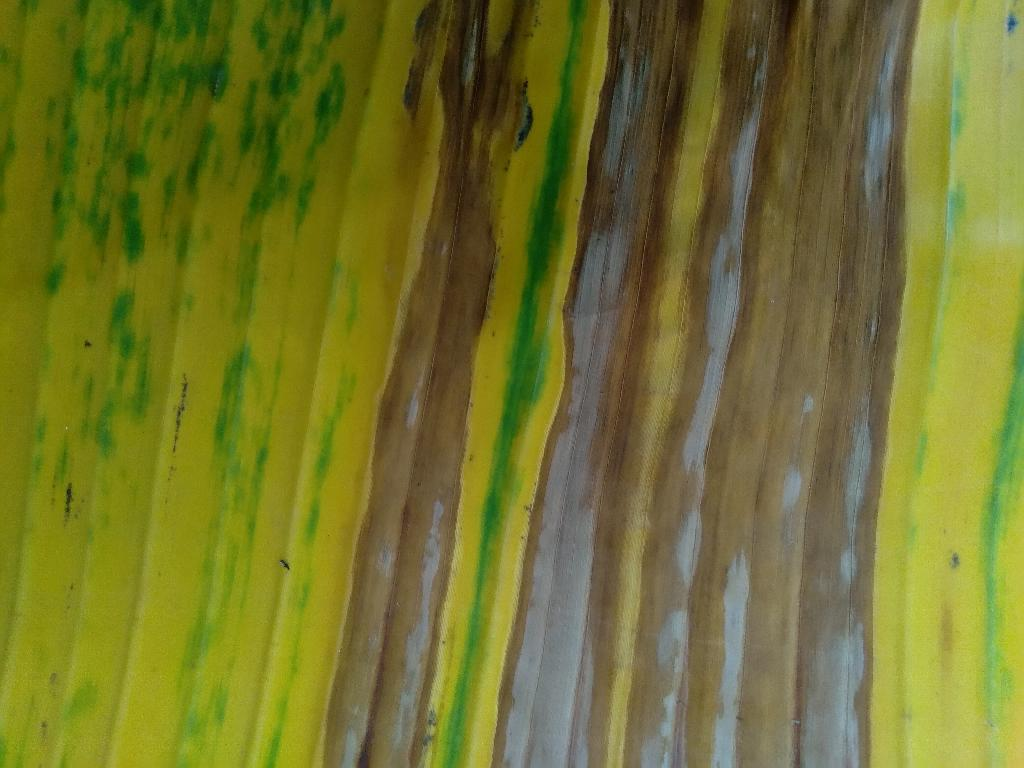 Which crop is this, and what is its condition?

banana, fusarium wilt race 1
